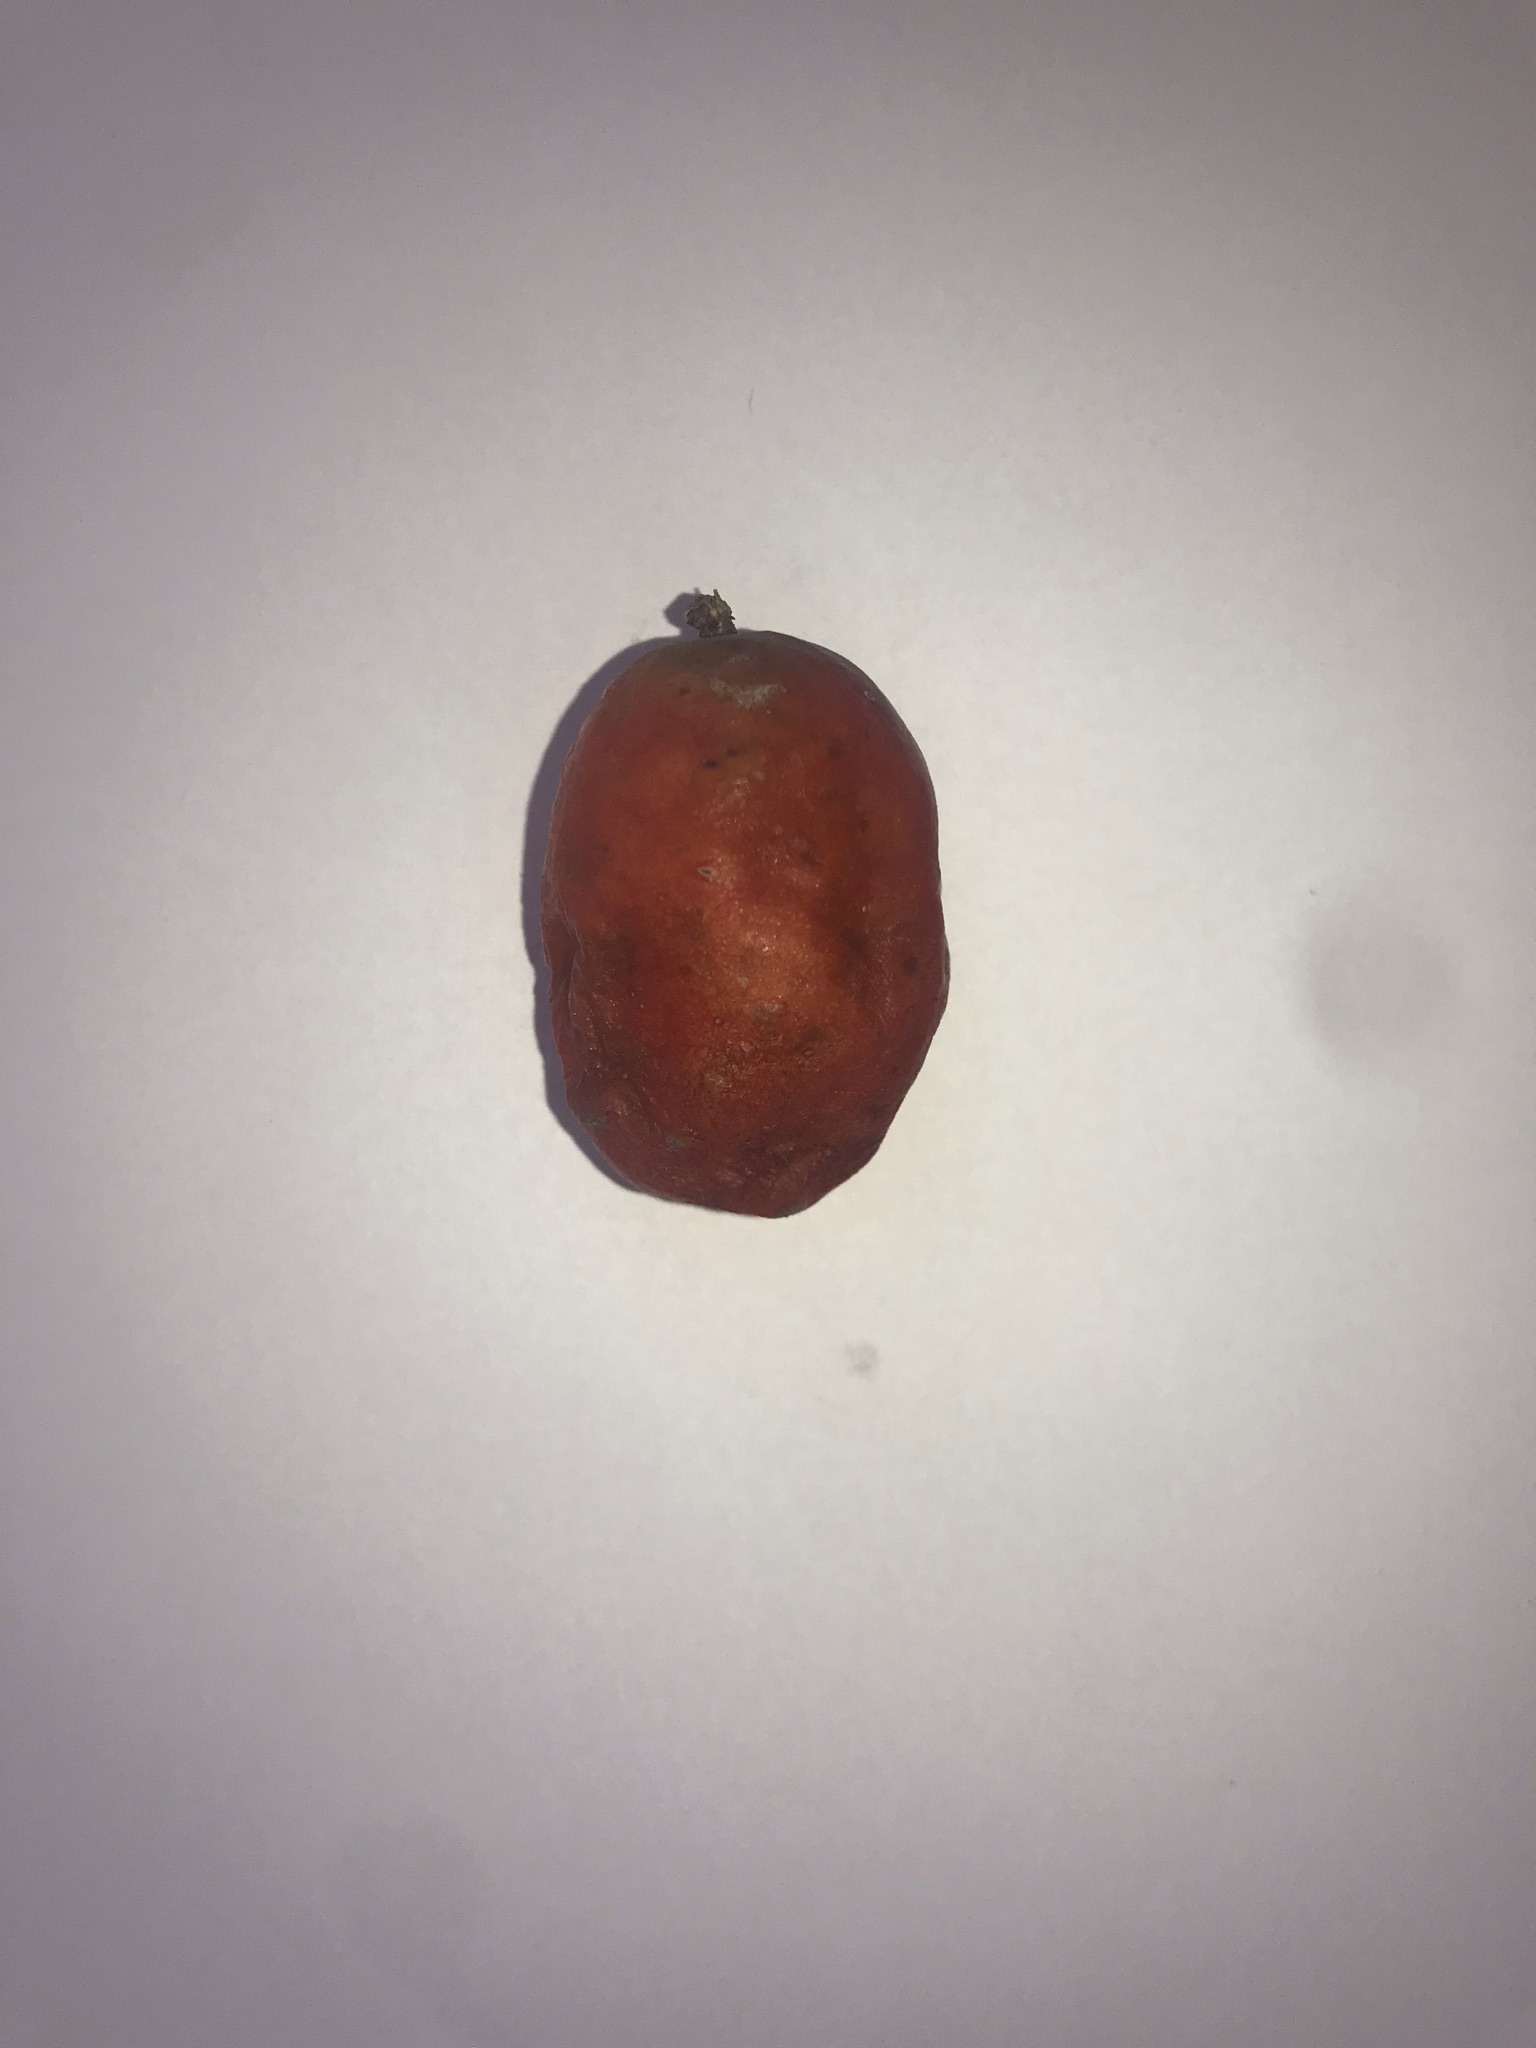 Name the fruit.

siriguela
